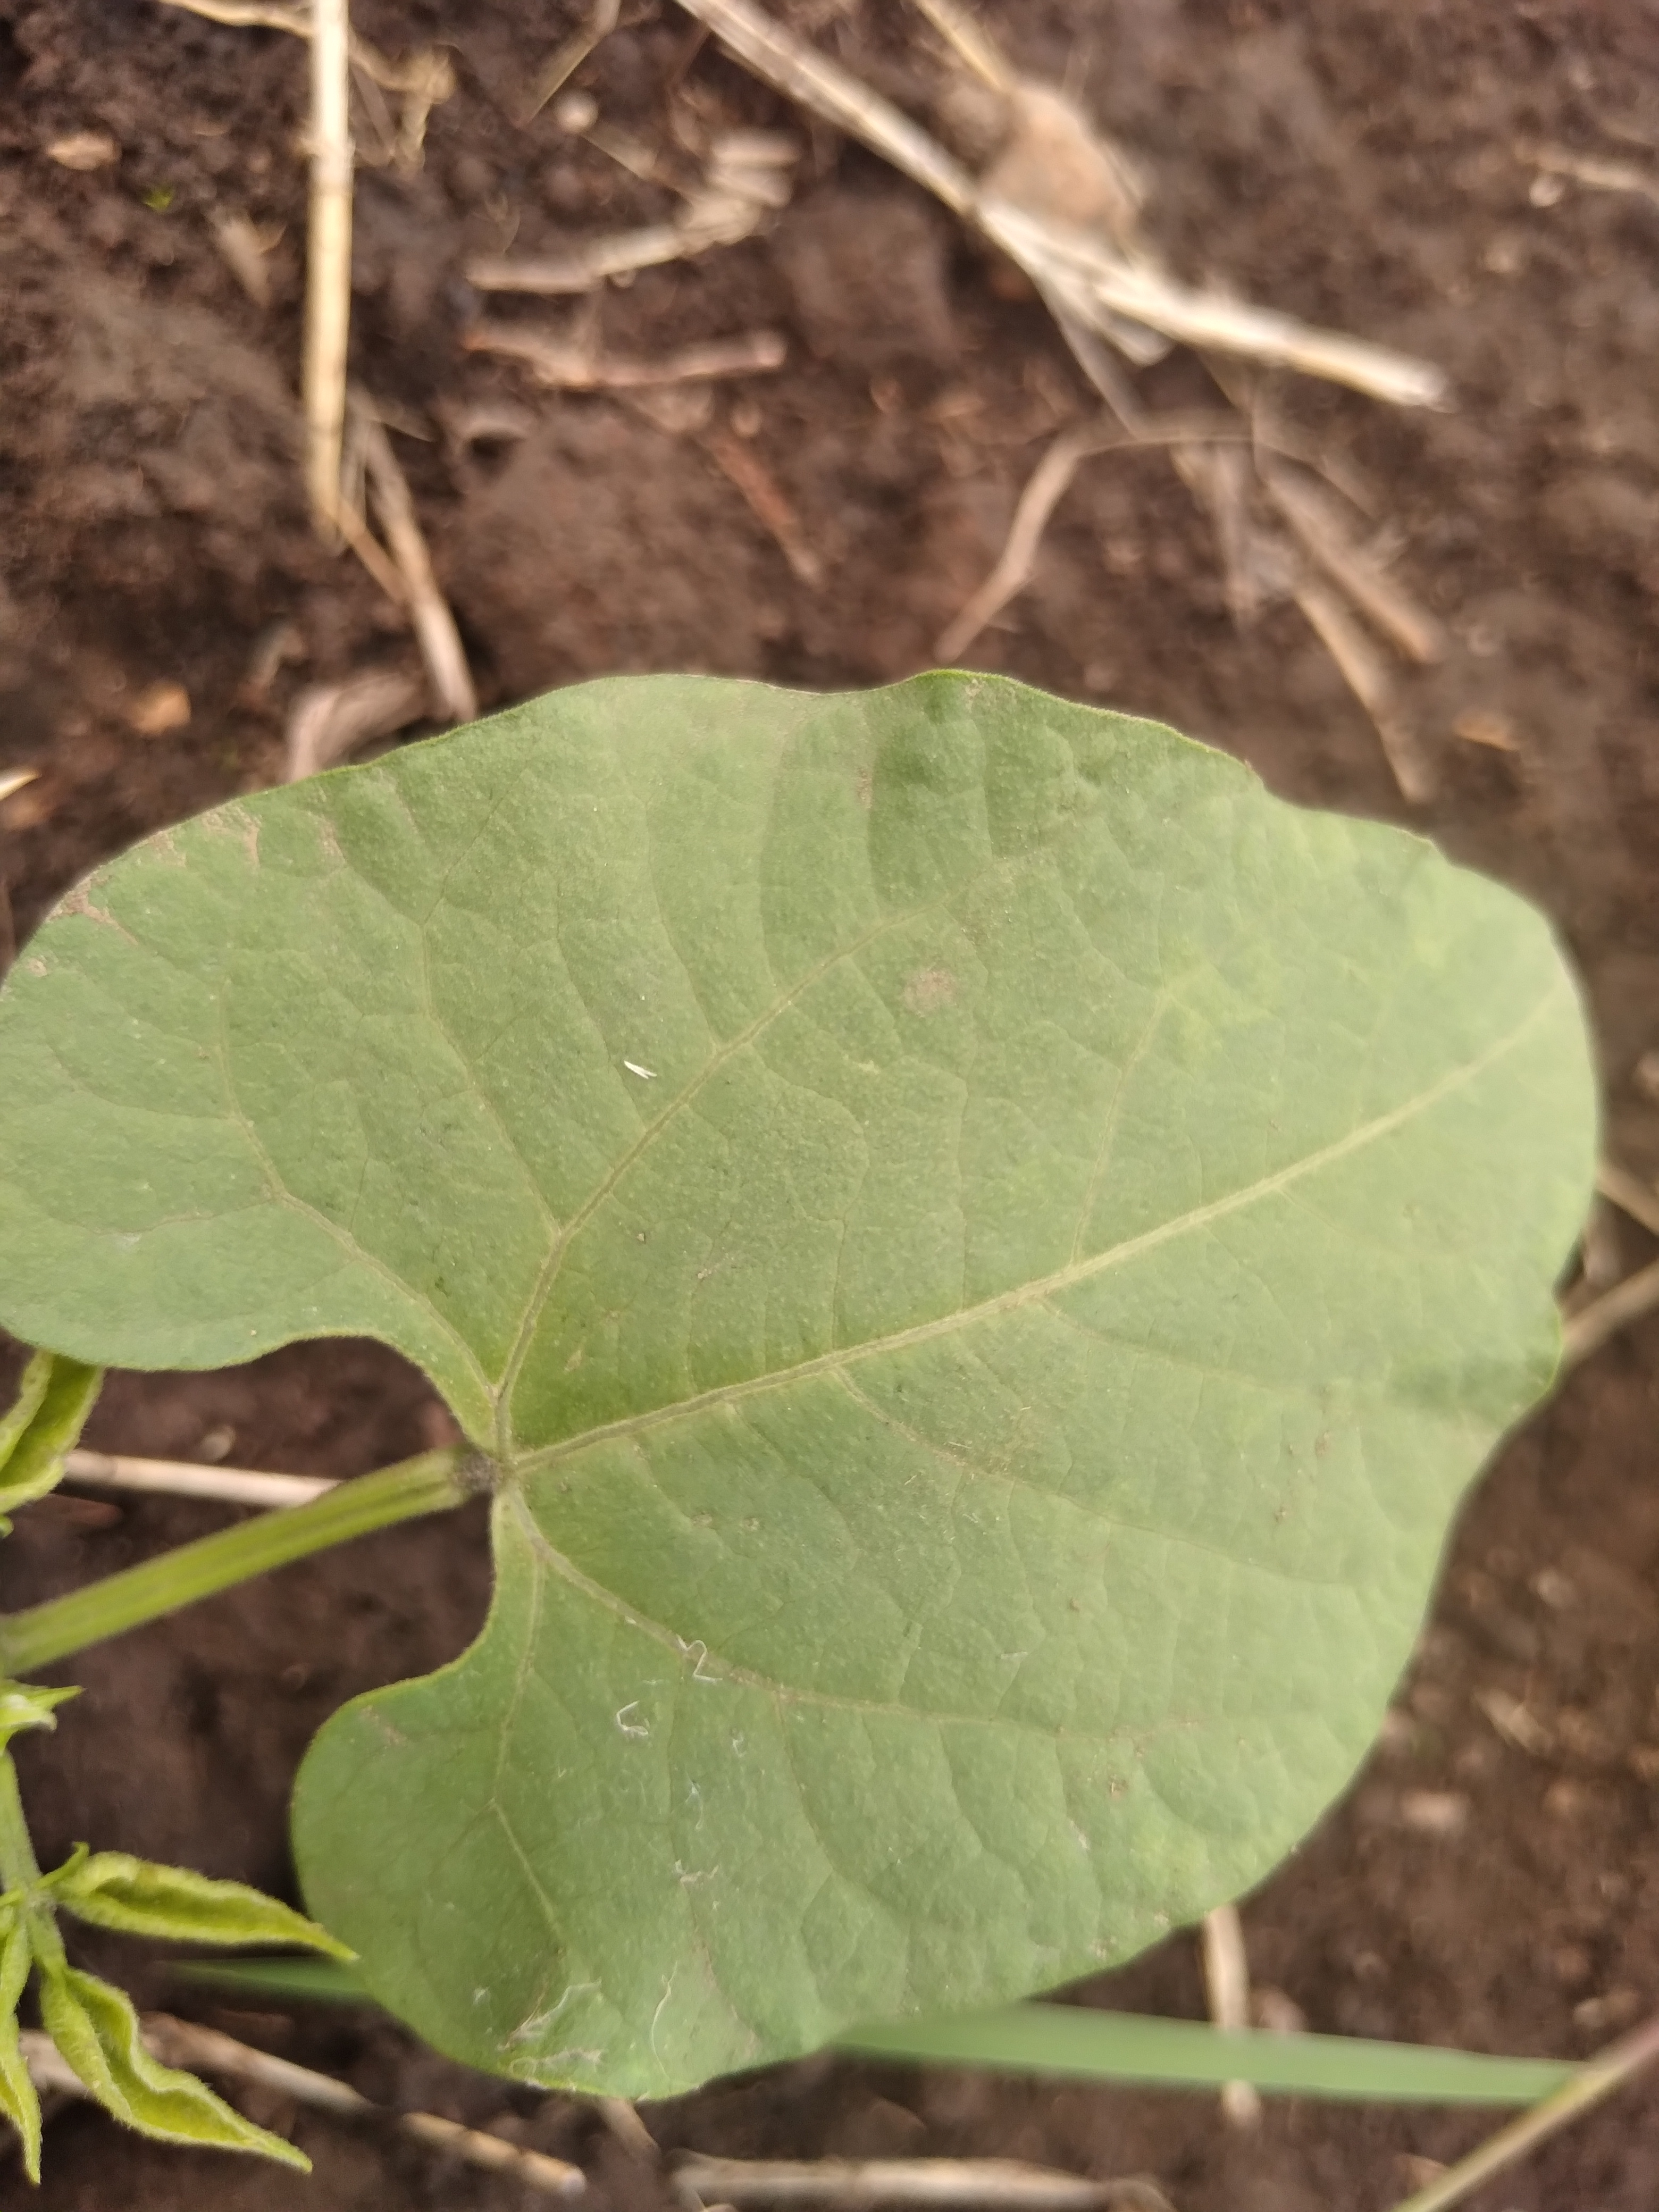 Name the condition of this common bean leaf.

healthy
